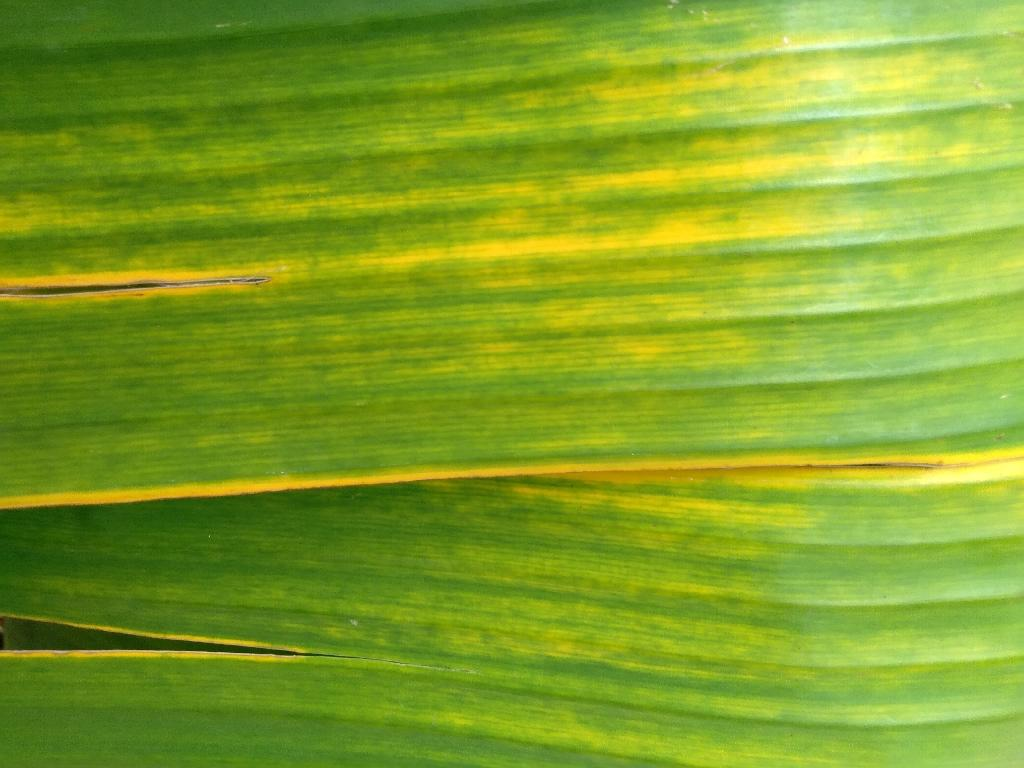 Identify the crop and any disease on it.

banana, fusarium wilt race 1
